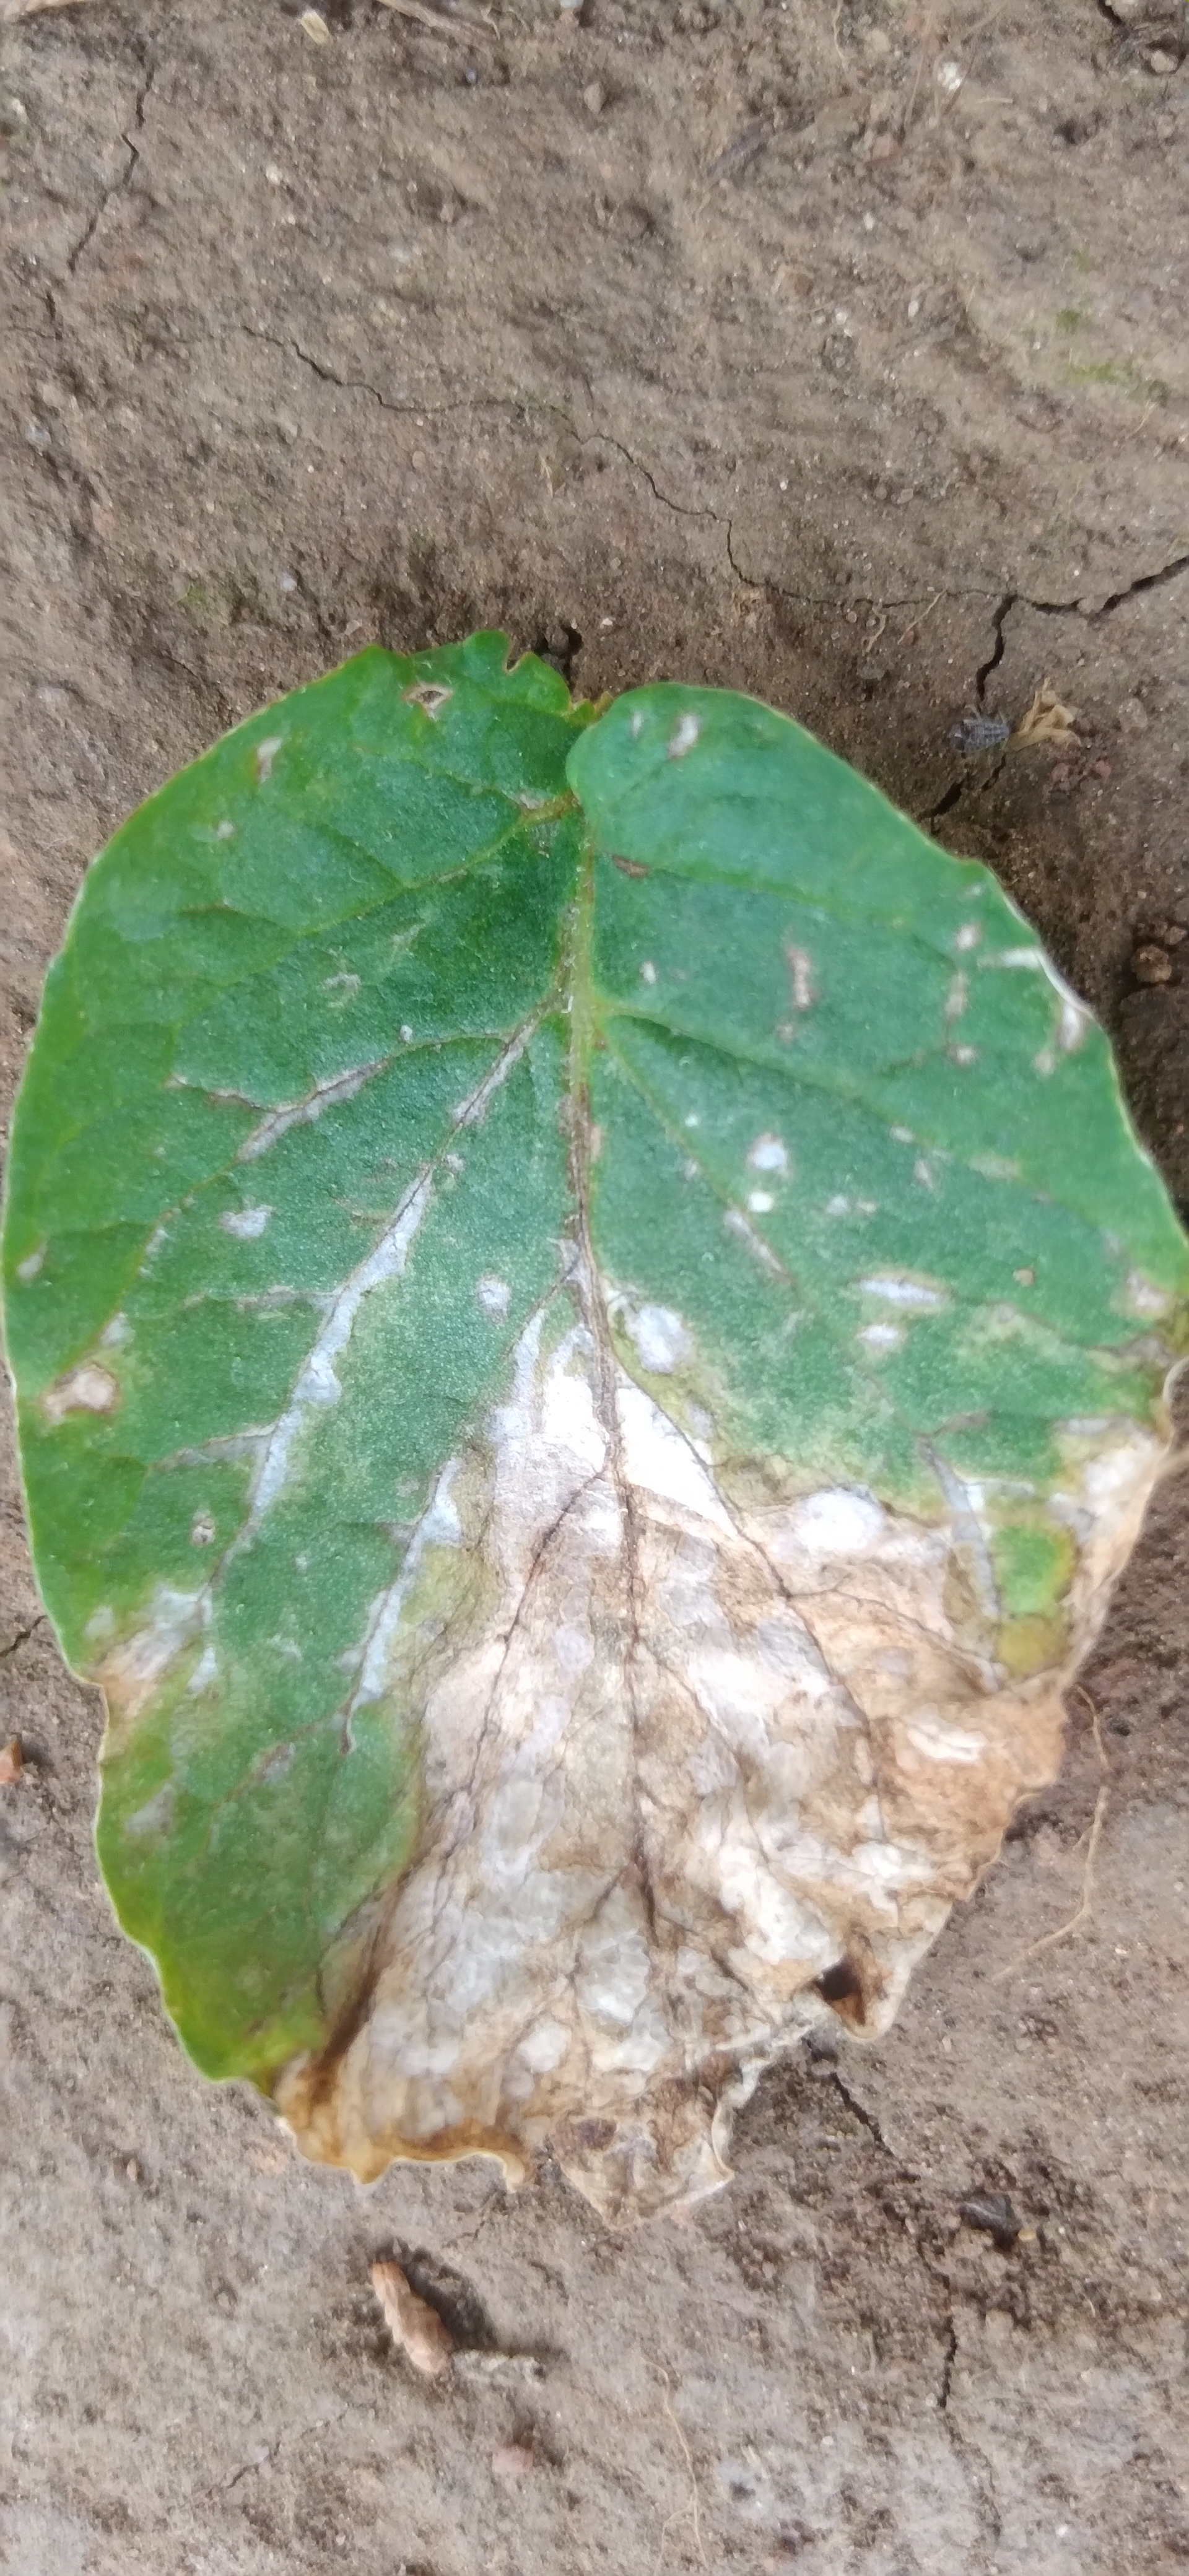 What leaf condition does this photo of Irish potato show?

early blight
